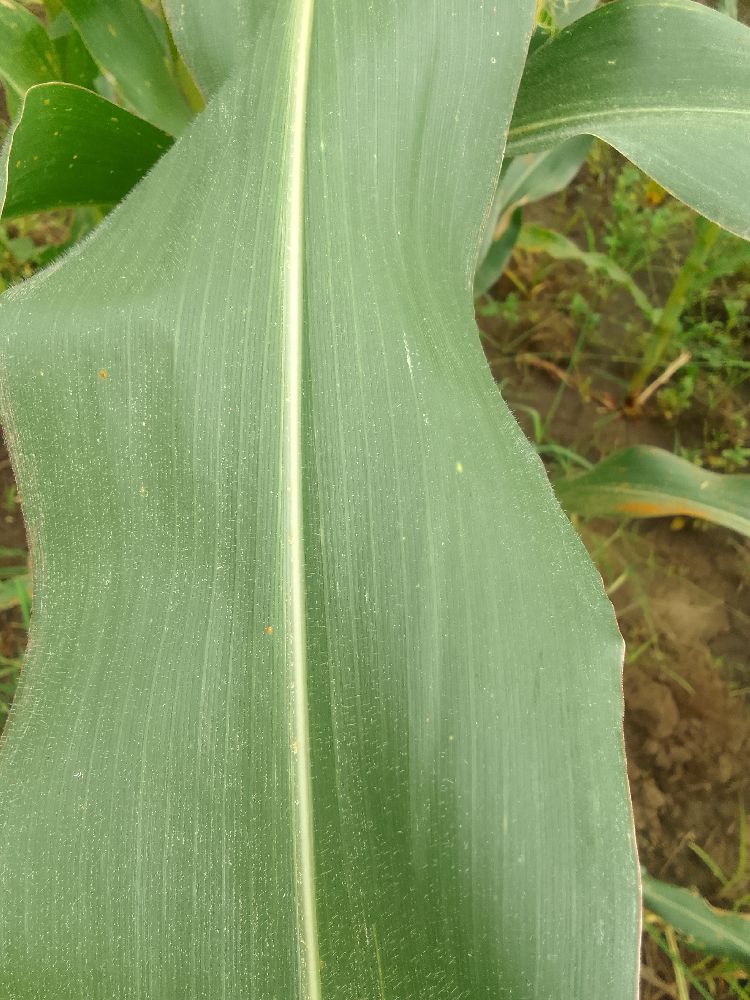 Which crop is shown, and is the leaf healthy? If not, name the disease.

maize, healthy
